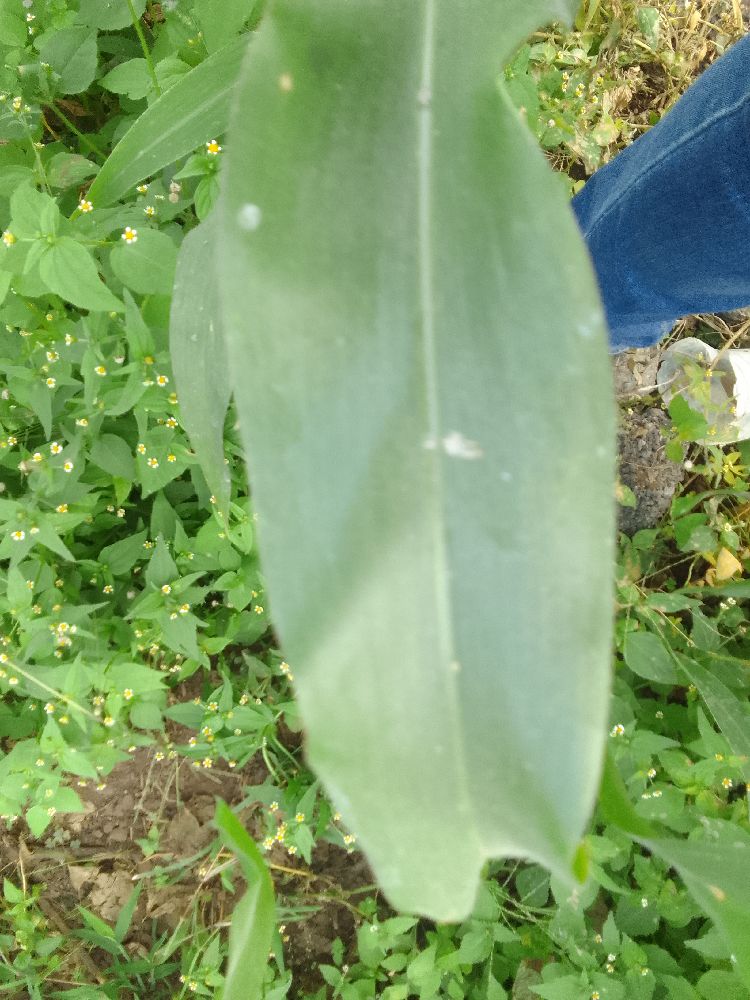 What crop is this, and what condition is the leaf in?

maize, healthy
